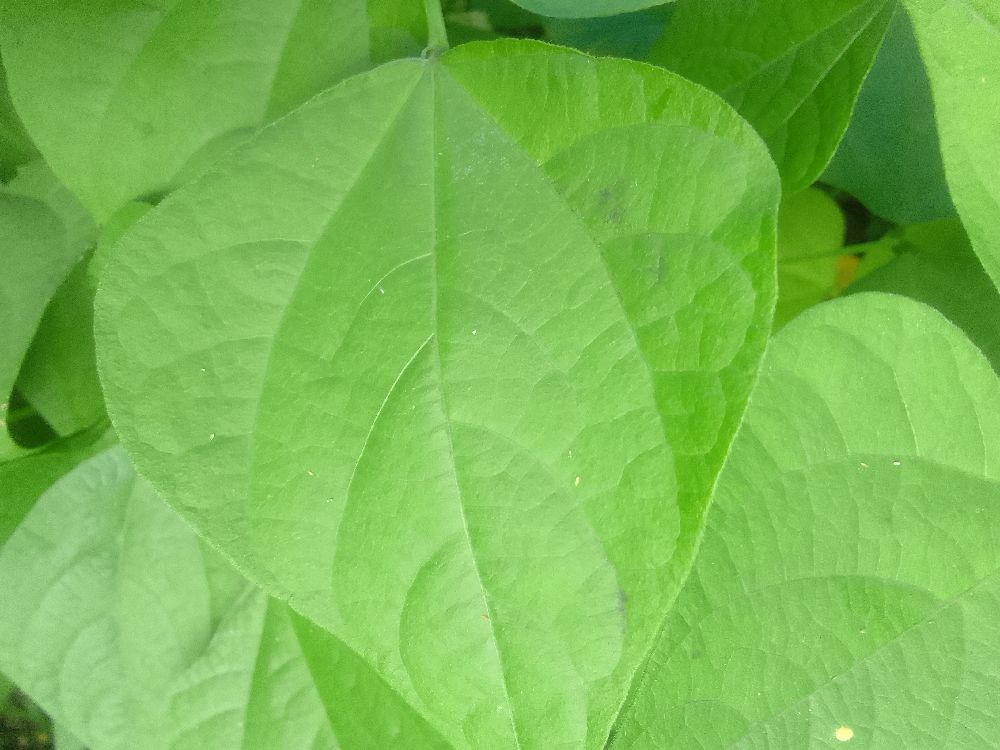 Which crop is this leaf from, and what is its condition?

common bean, healthy
